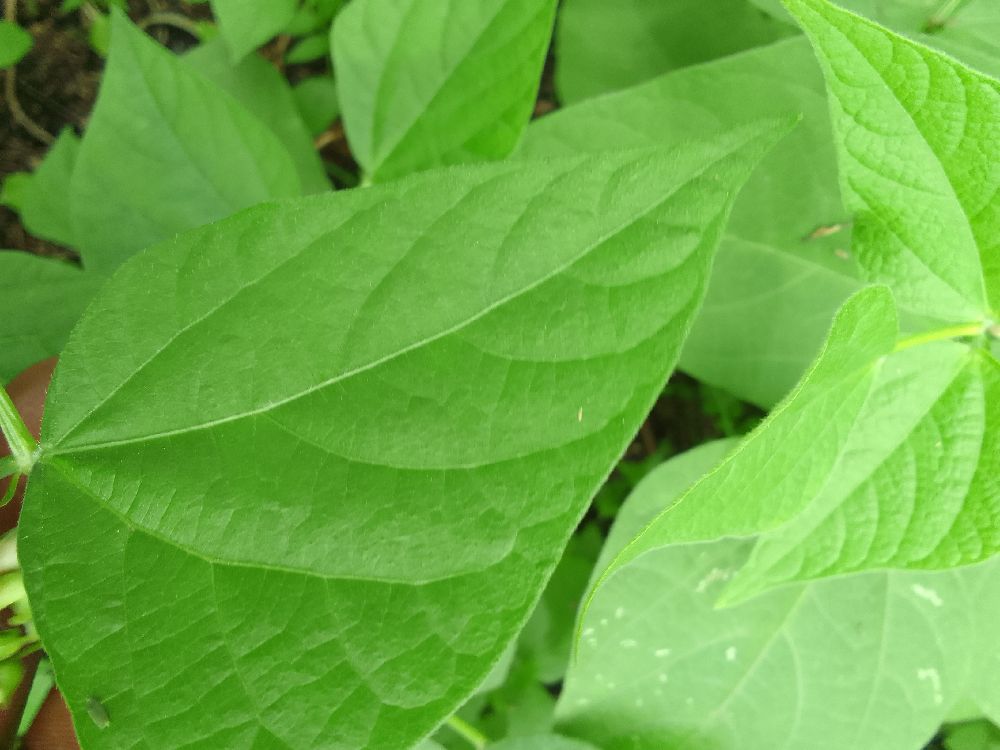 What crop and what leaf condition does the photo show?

common bean, healthy
